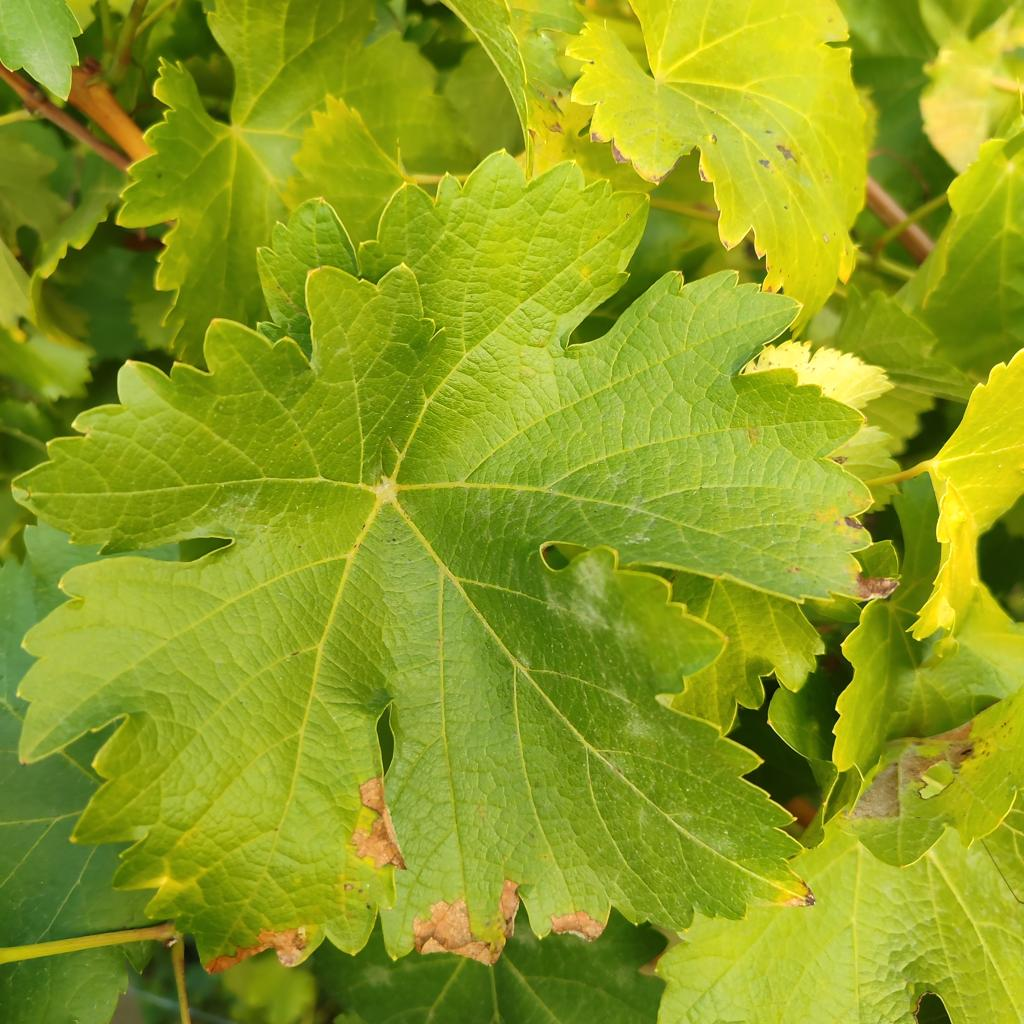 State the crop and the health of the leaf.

grapevine, powdery mildew
